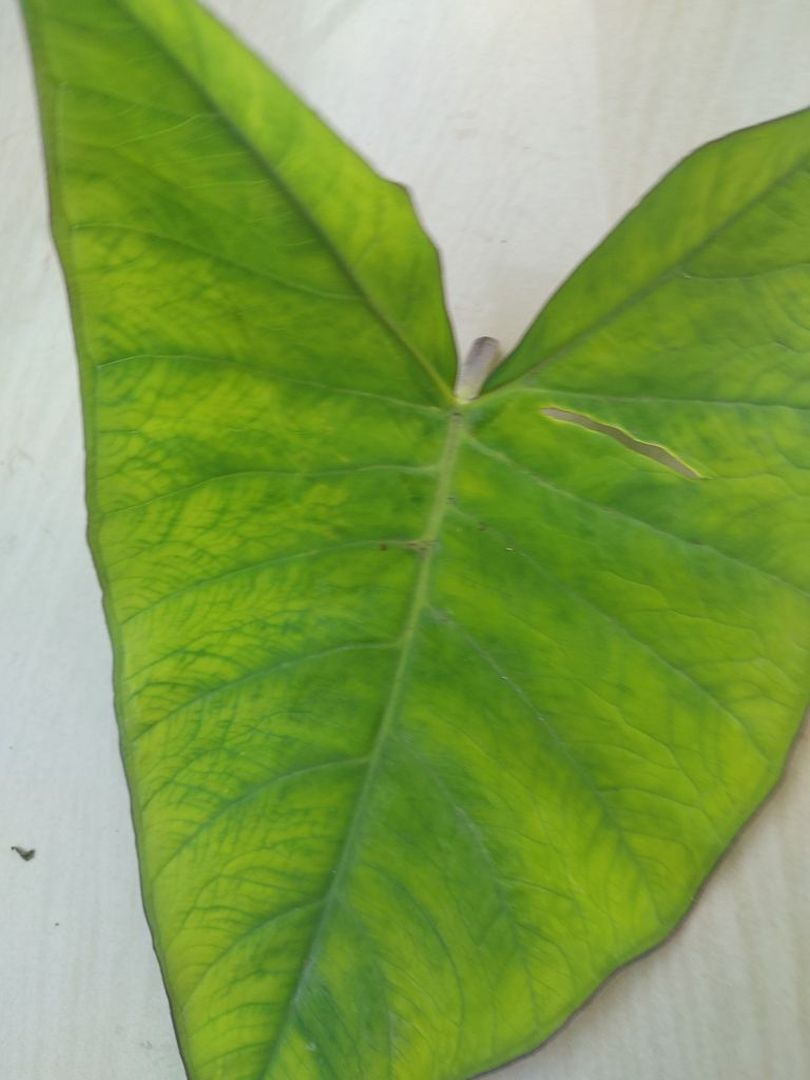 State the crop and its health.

taro, mosaic
